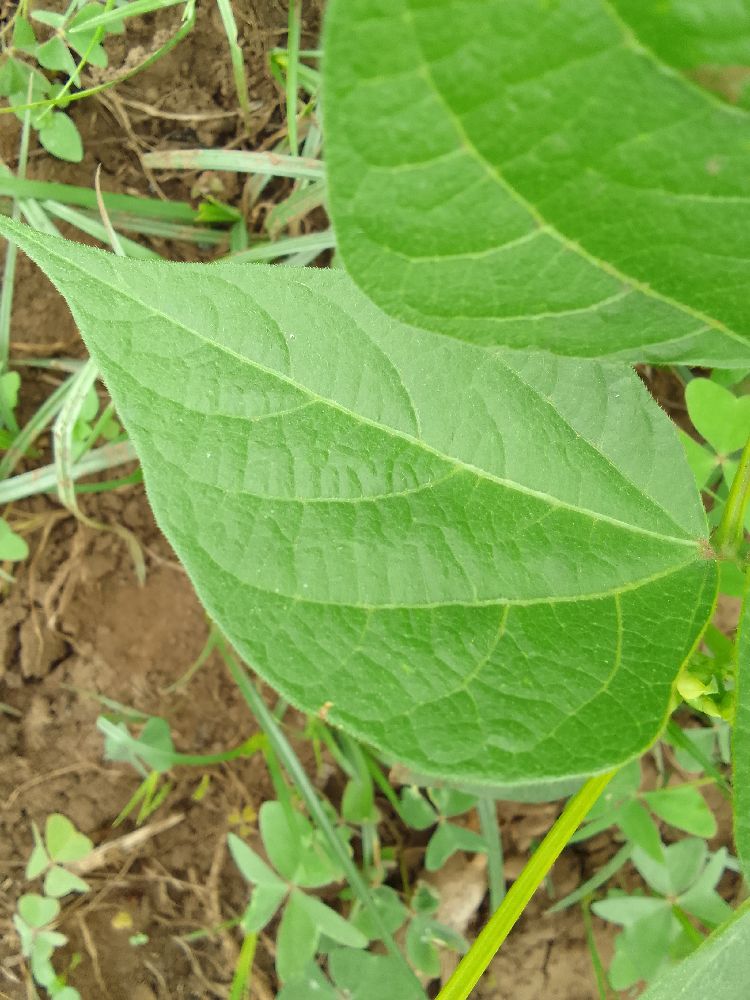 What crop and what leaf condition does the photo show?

common bean, healthy
